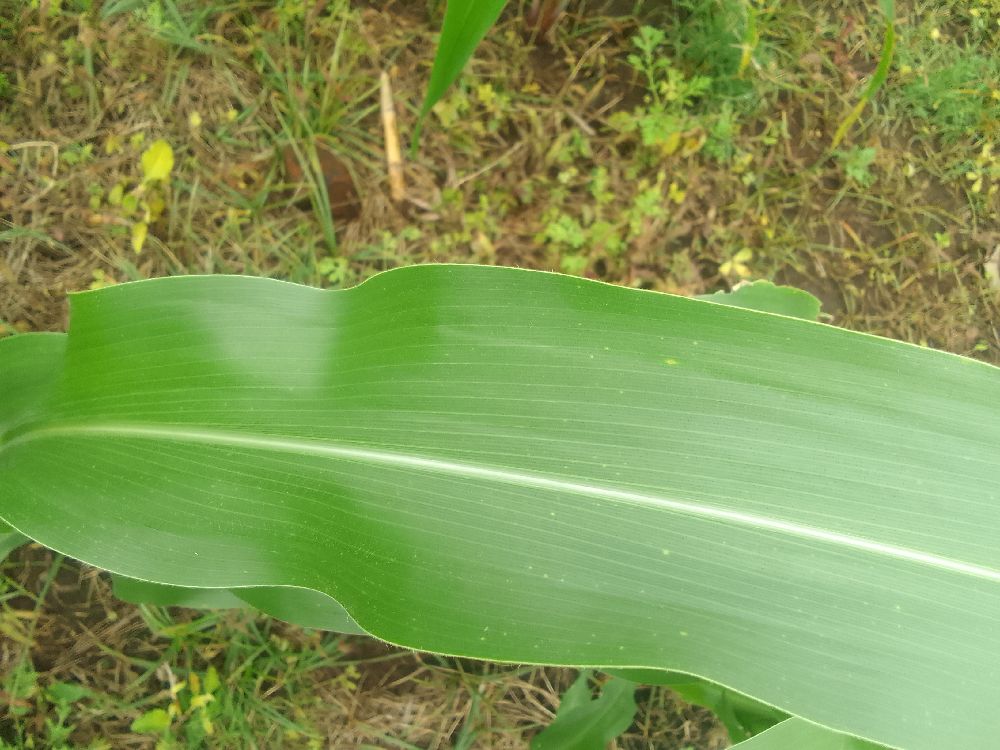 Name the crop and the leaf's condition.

maize, healthy
